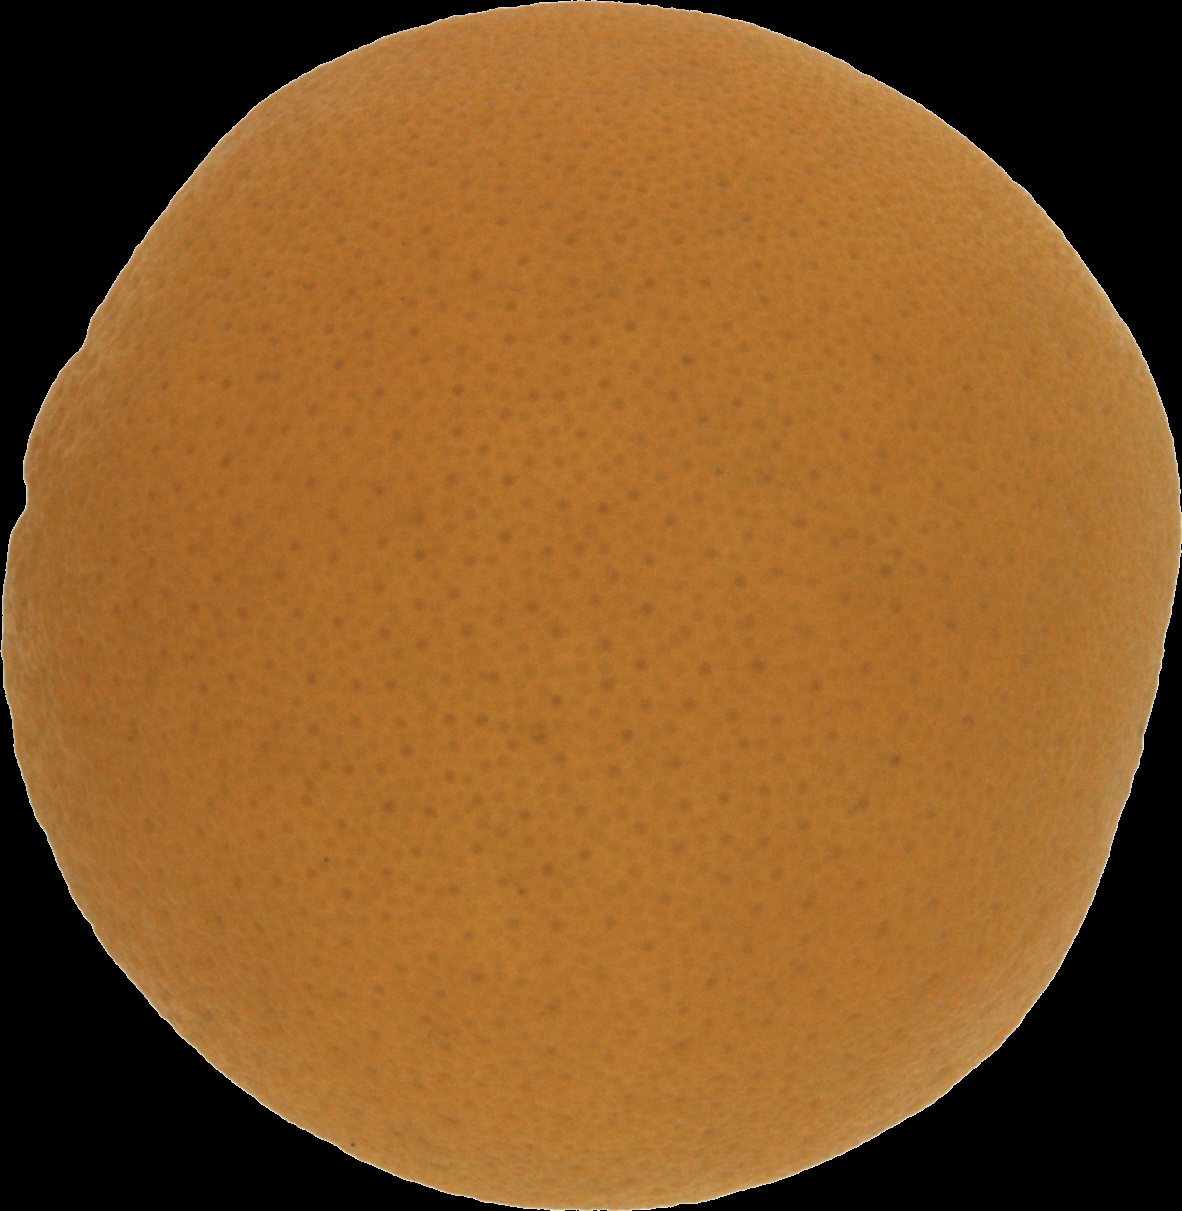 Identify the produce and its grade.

orange, good
